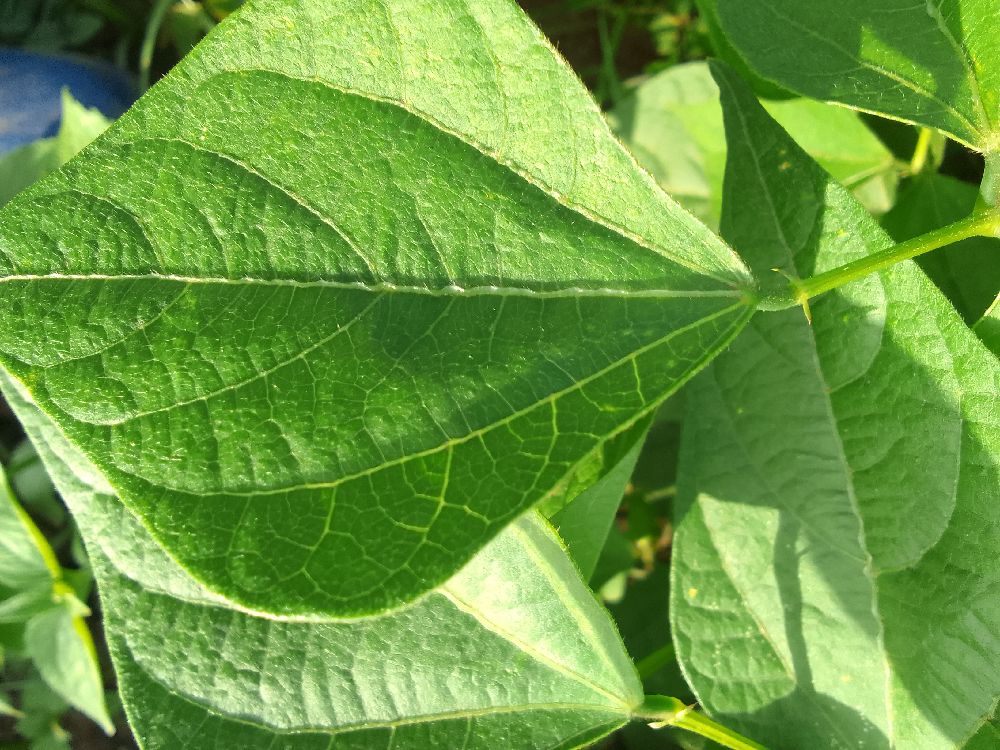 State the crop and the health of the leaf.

common bean, healthy
